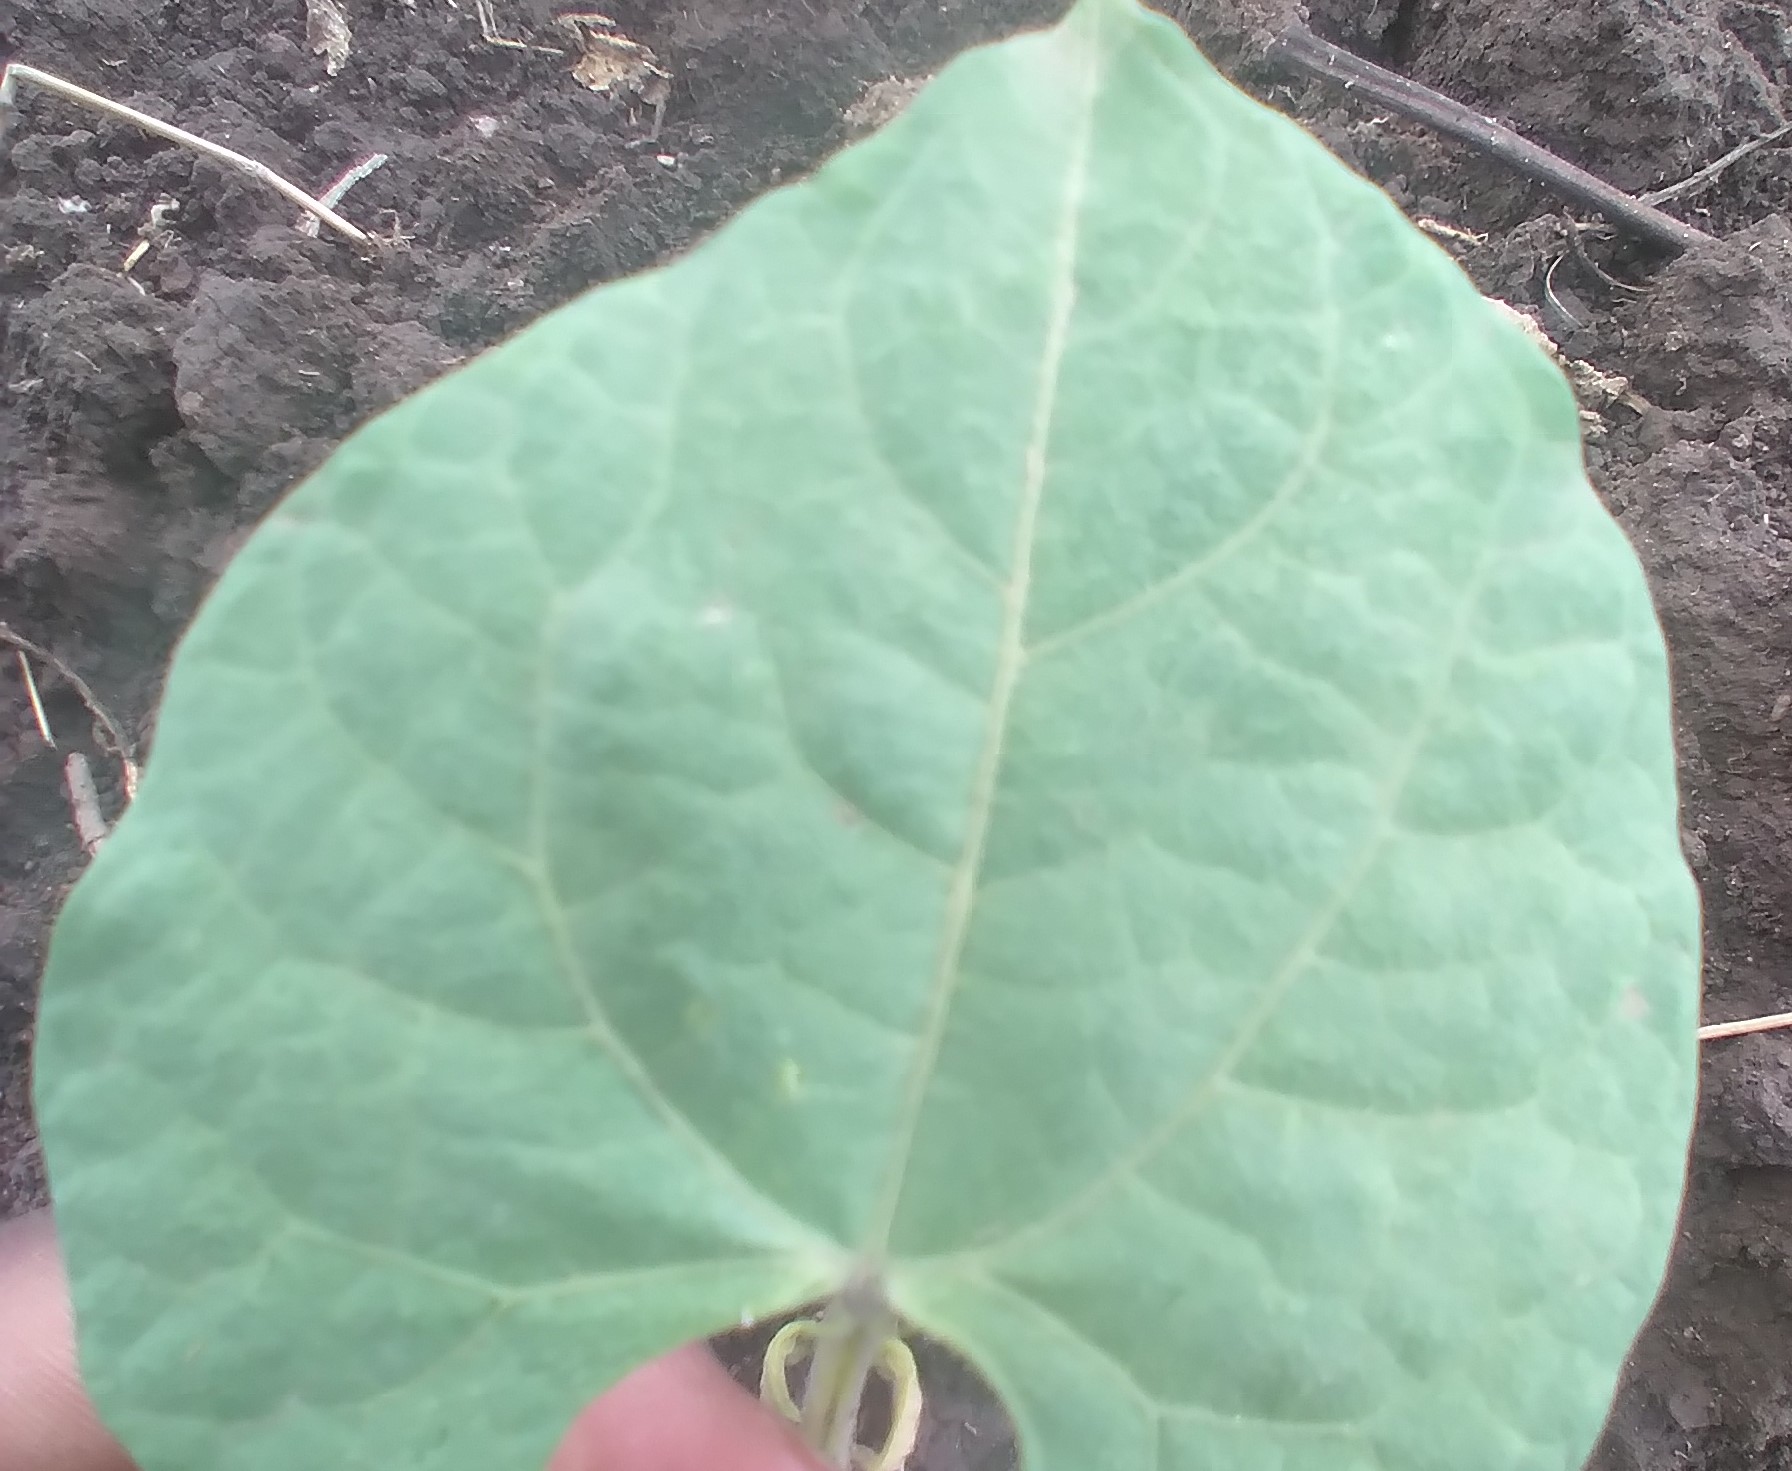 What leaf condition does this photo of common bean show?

healthy
